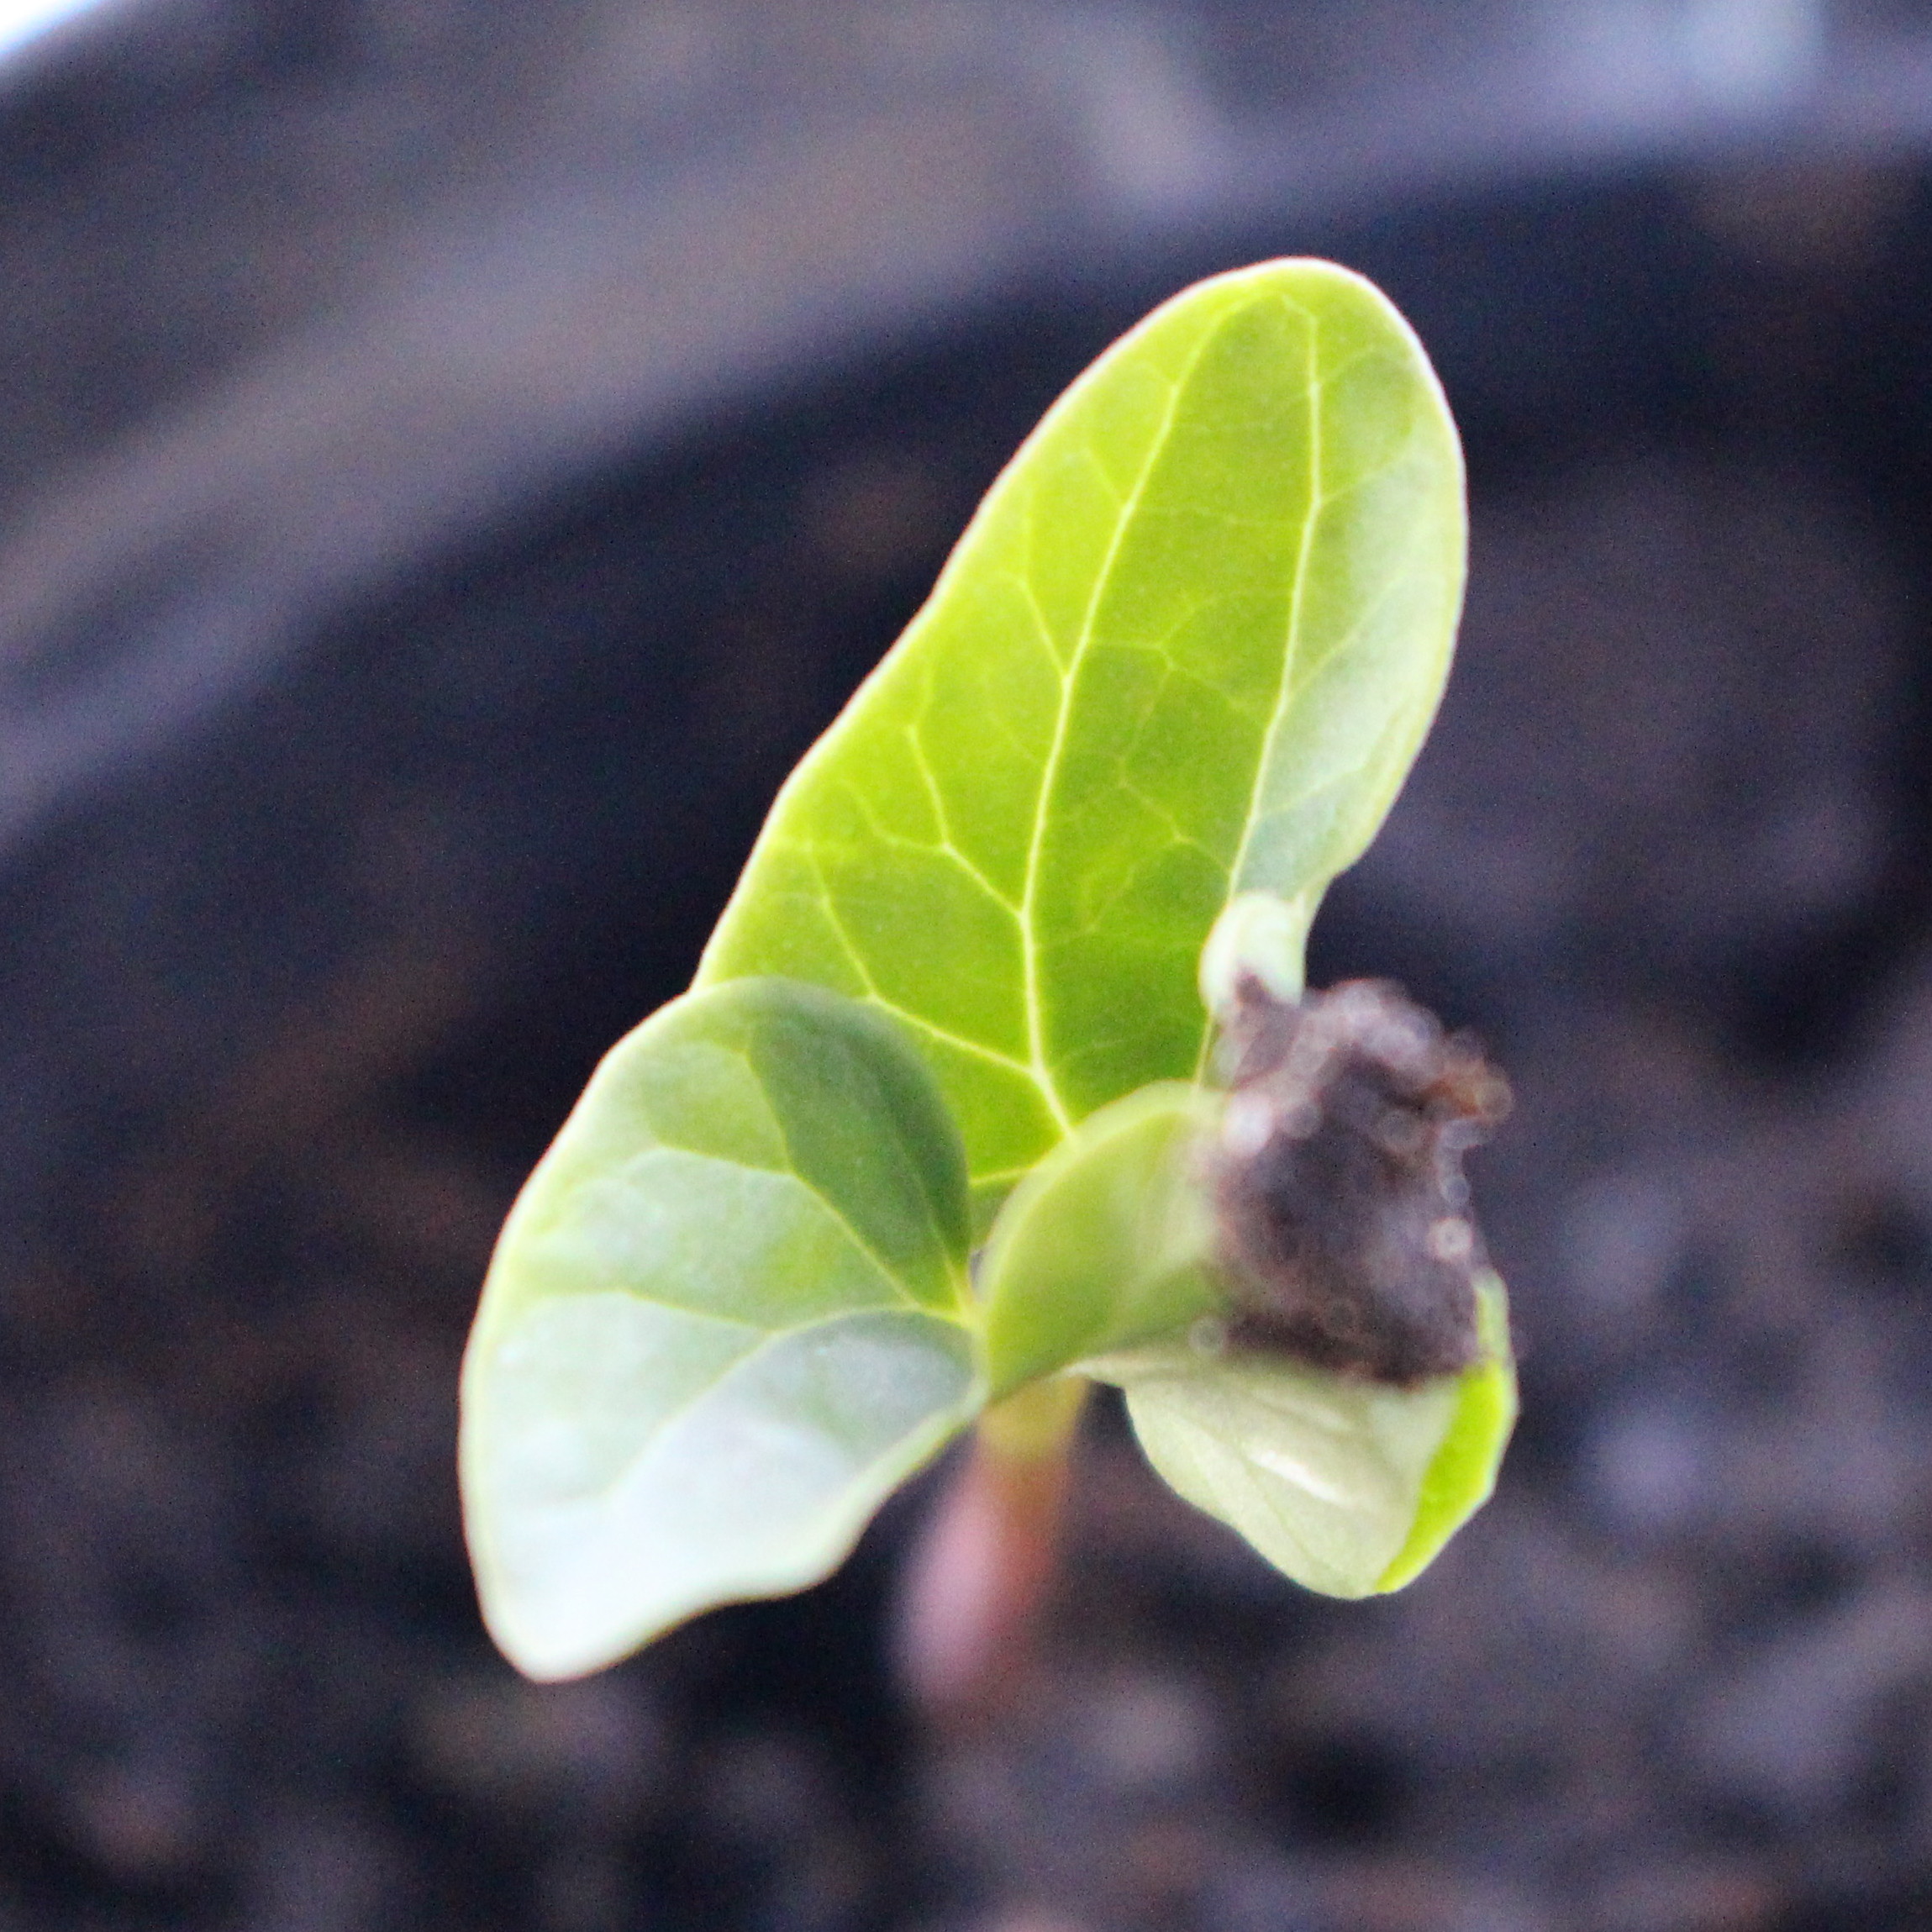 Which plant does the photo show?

Convolvulus arvensis
